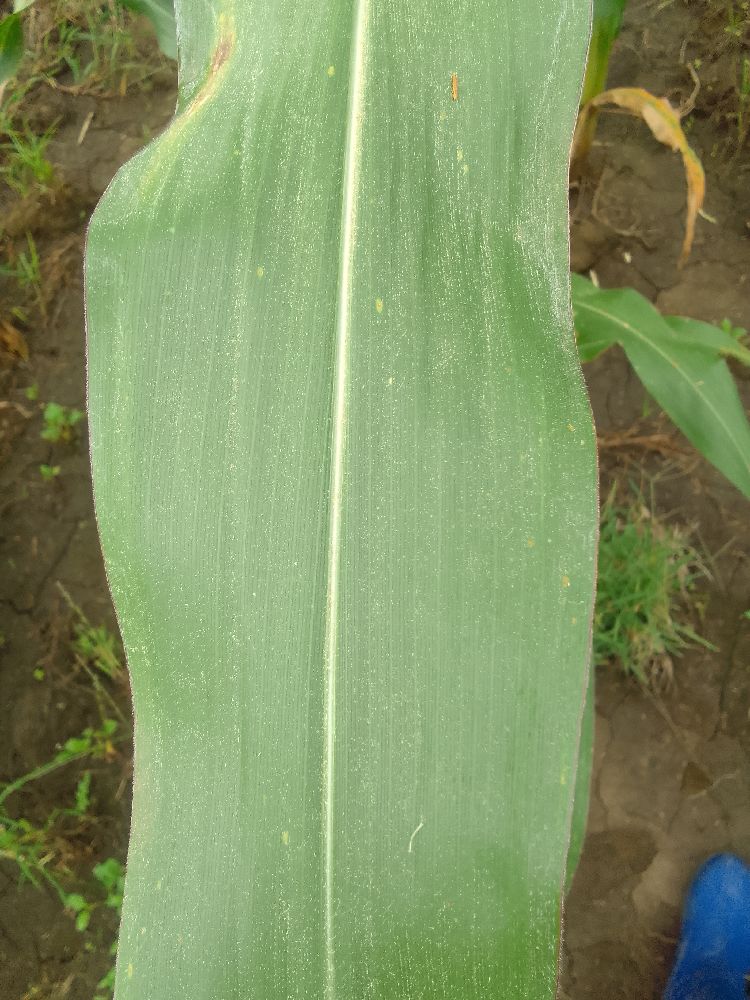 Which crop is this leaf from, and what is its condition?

maize, healthy
